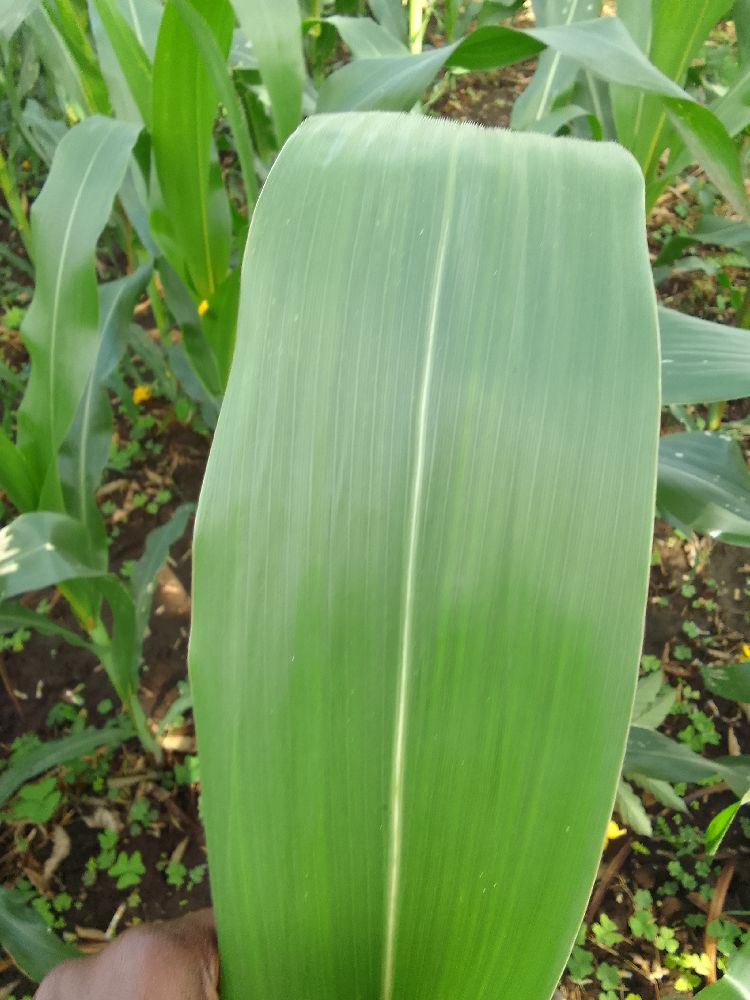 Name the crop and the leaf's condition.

maize, healthy
